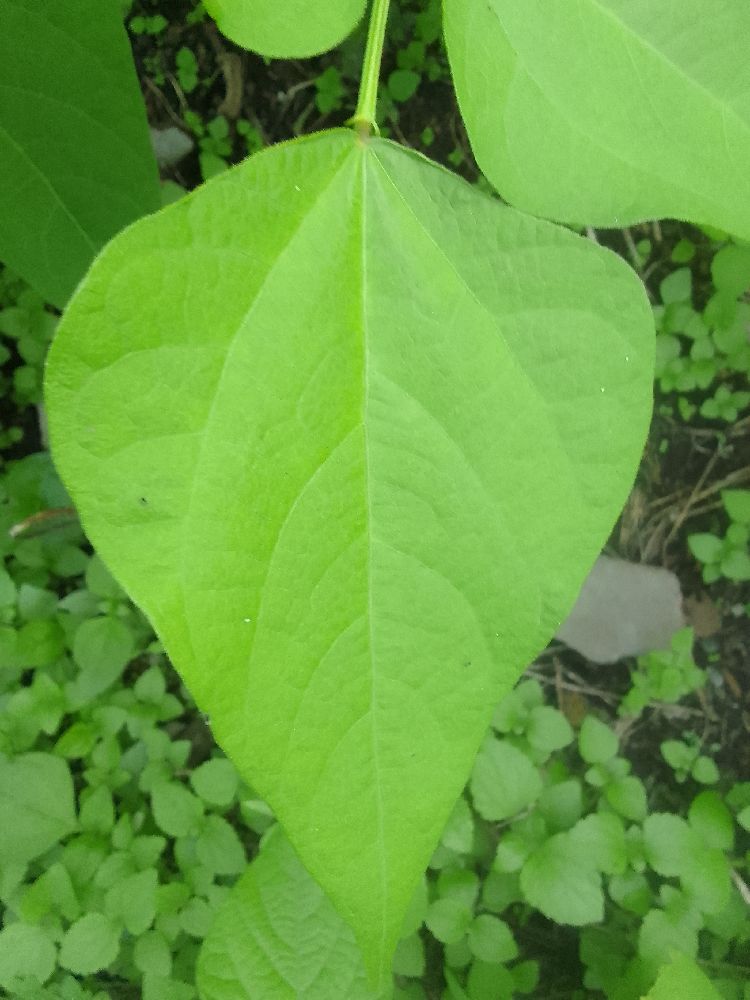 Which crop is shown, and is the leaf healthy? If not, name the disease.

common bean, healthy
